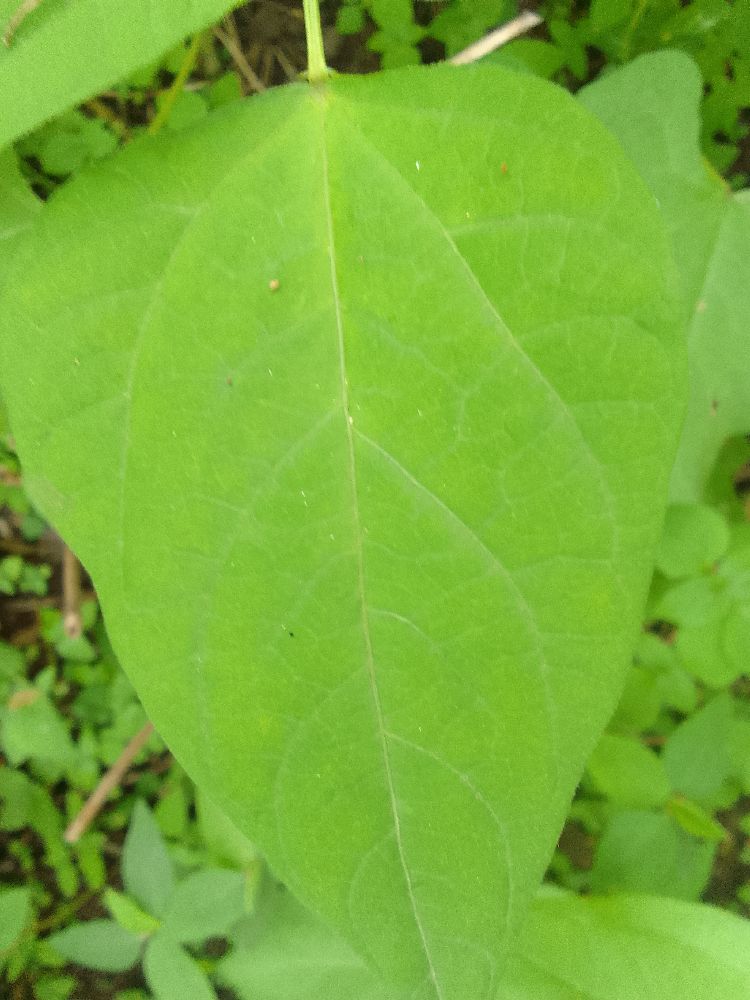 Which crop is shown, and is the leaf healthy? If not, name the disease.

common bean, healthy
